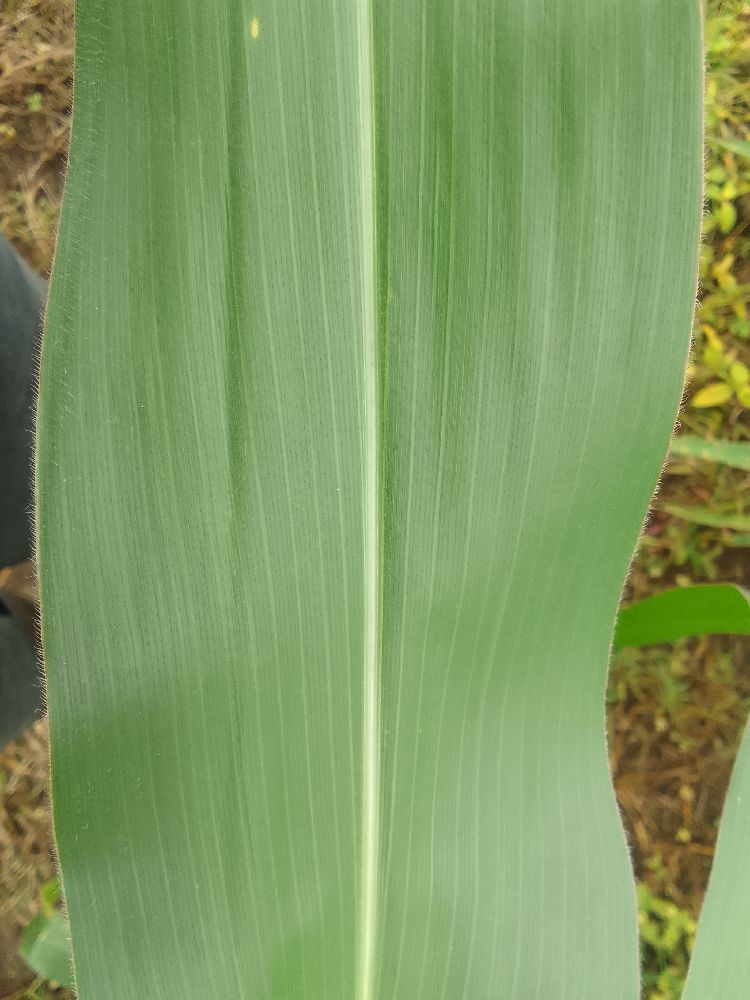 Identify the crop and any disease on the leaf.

maize, healthy
